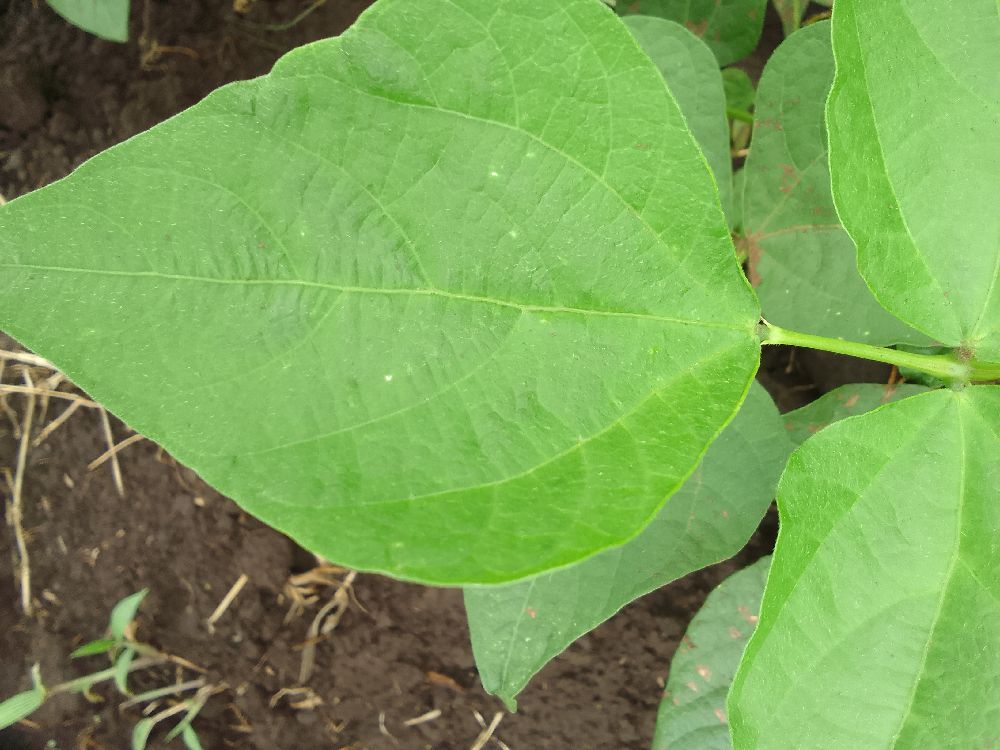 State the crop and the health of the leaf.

common bean, healthy
